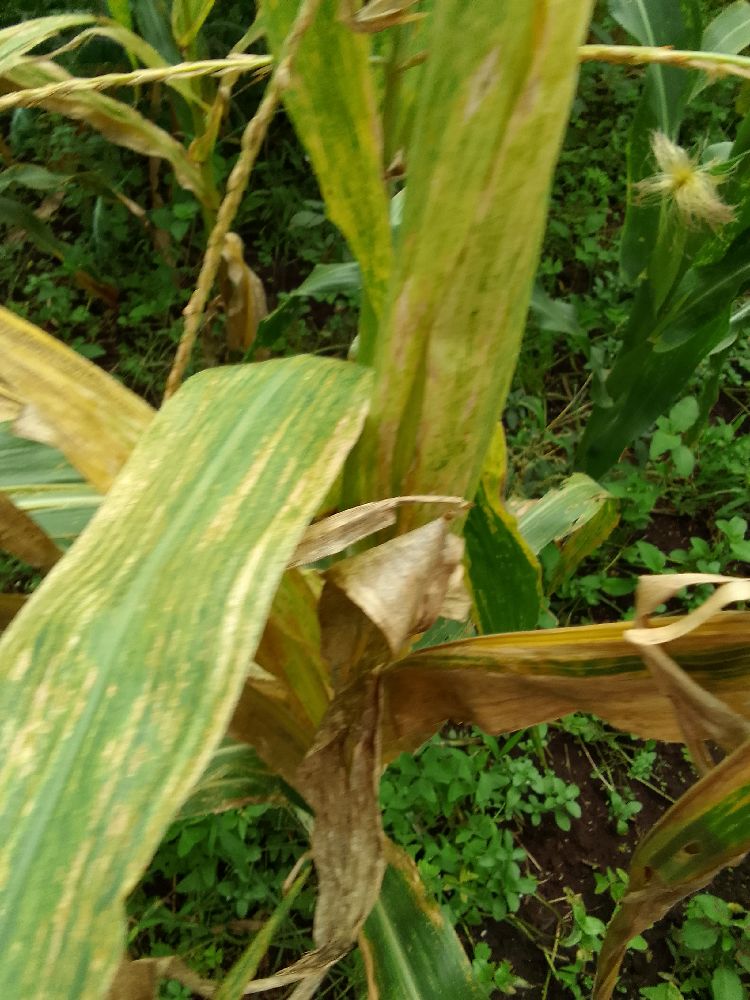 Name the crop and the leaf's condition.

maize, maize lethal necrosis
